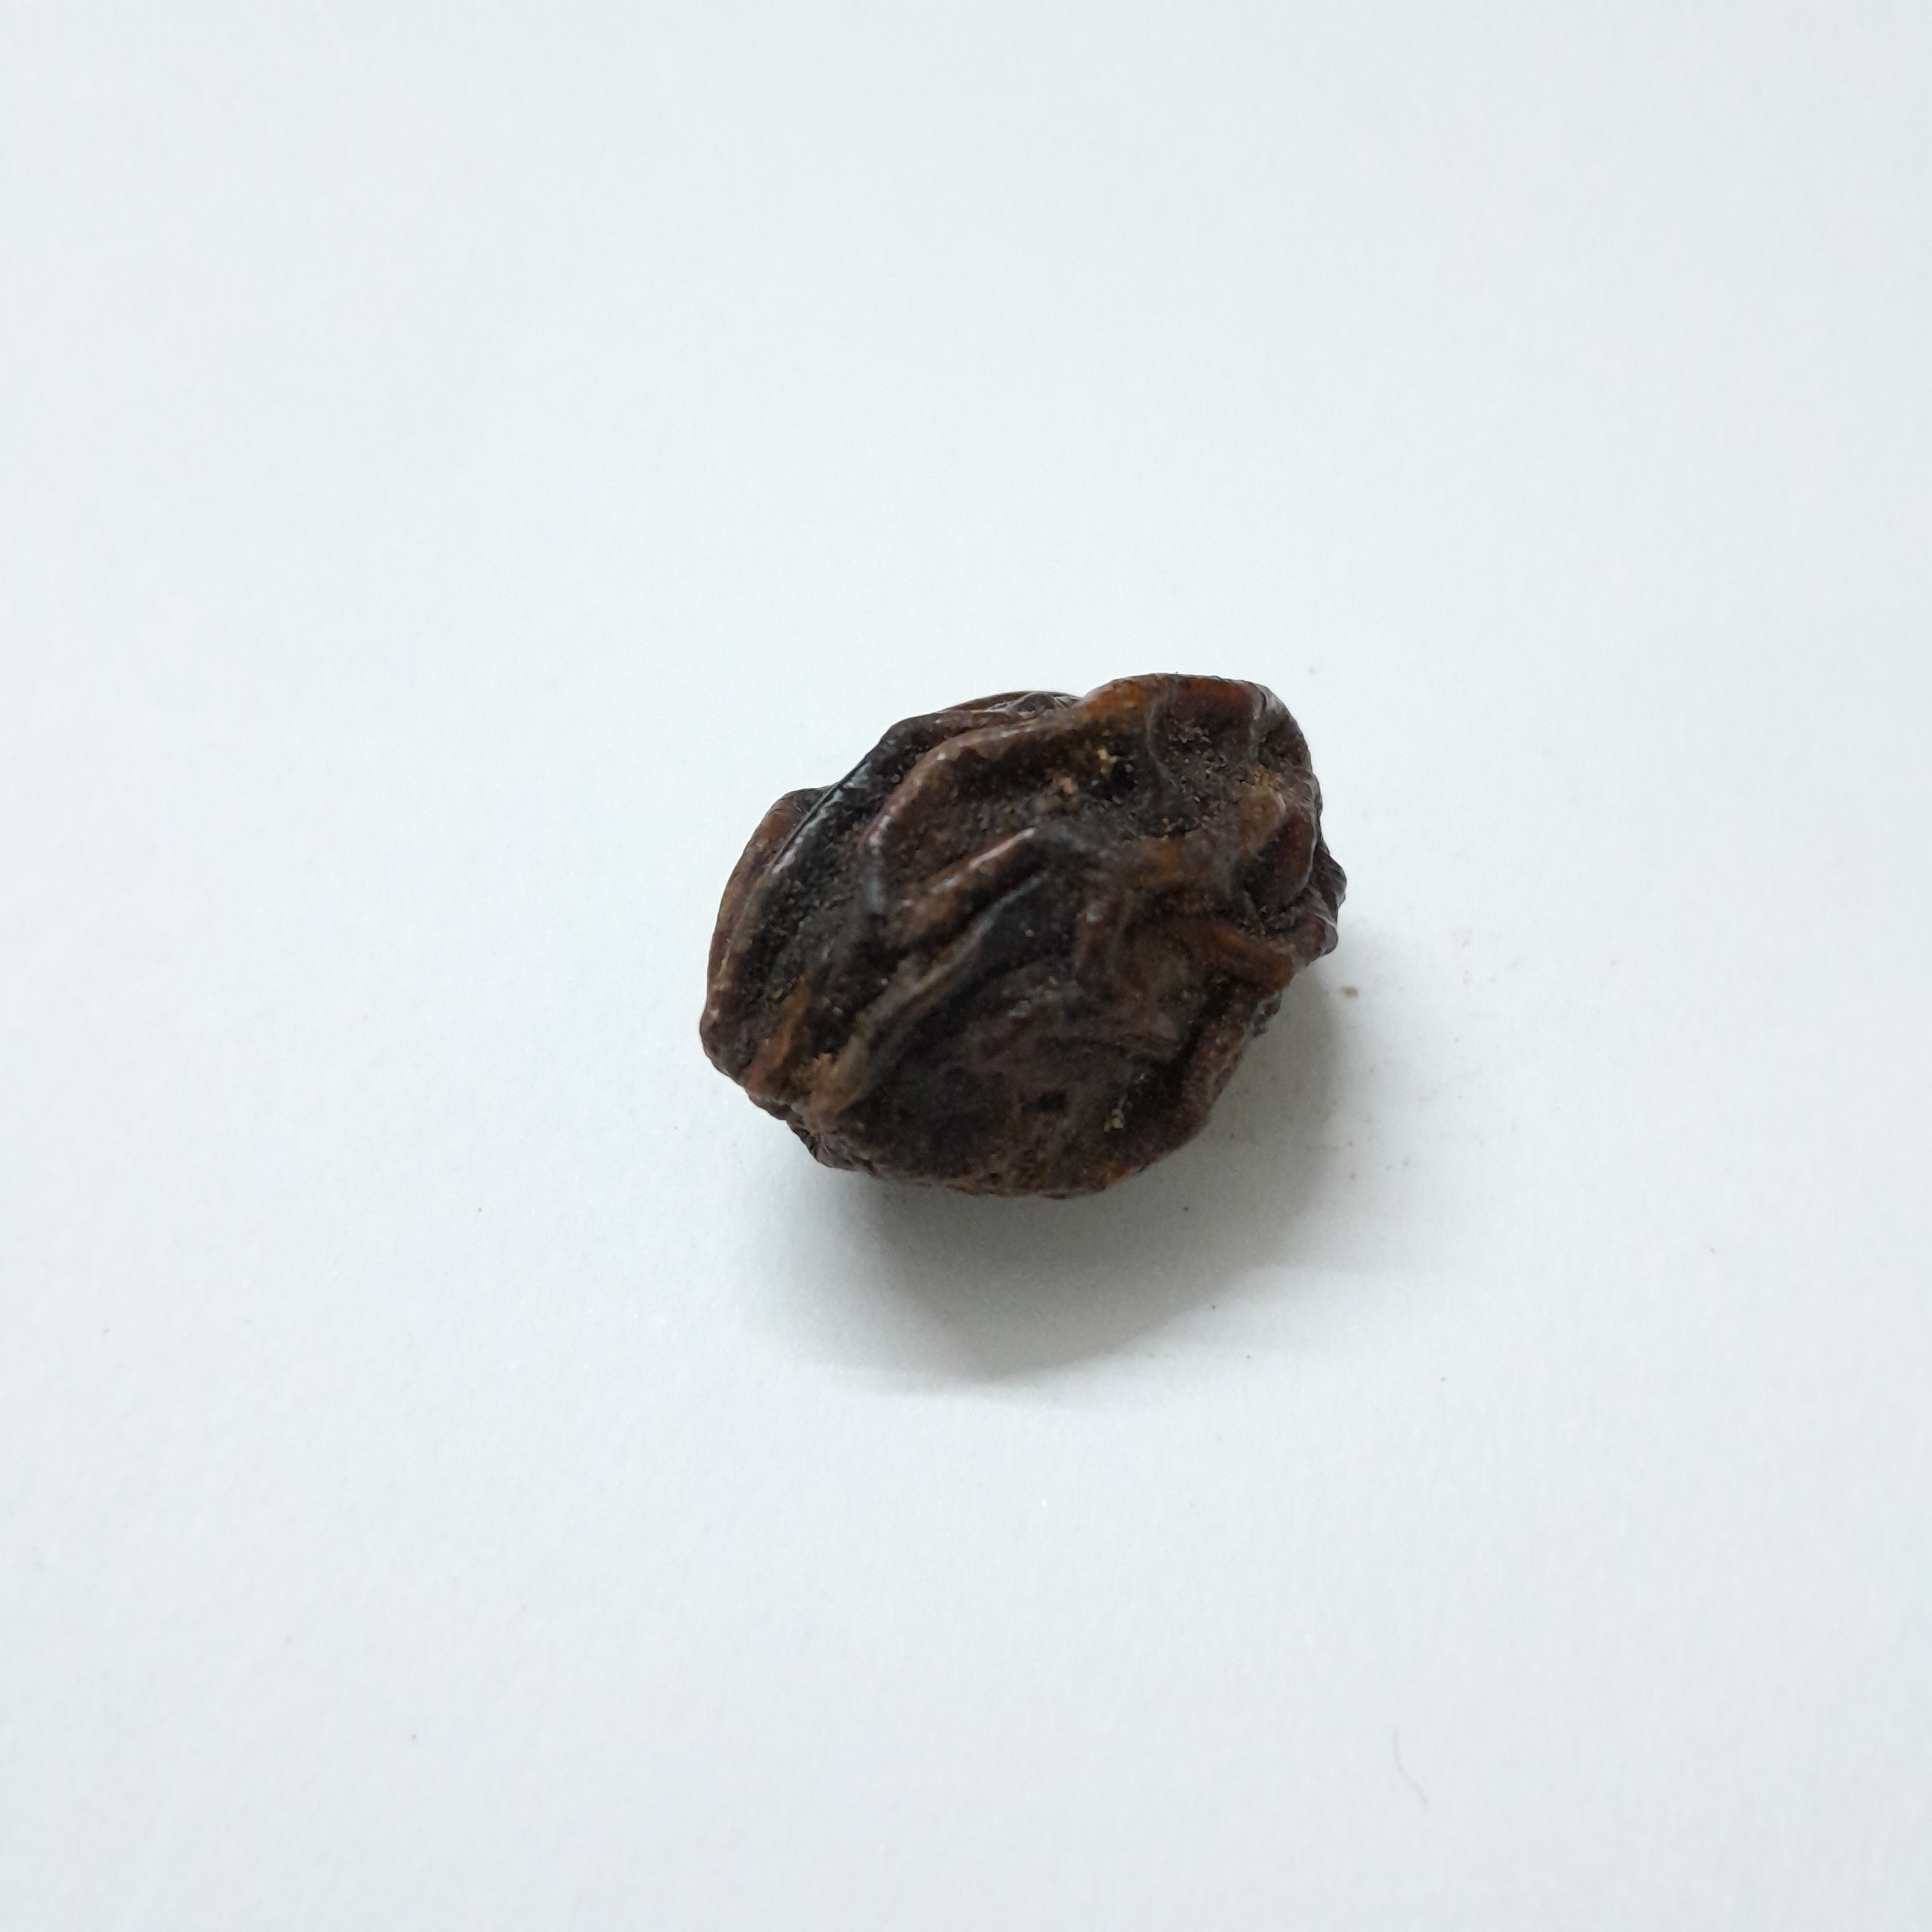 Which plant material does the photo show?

kadukharik
